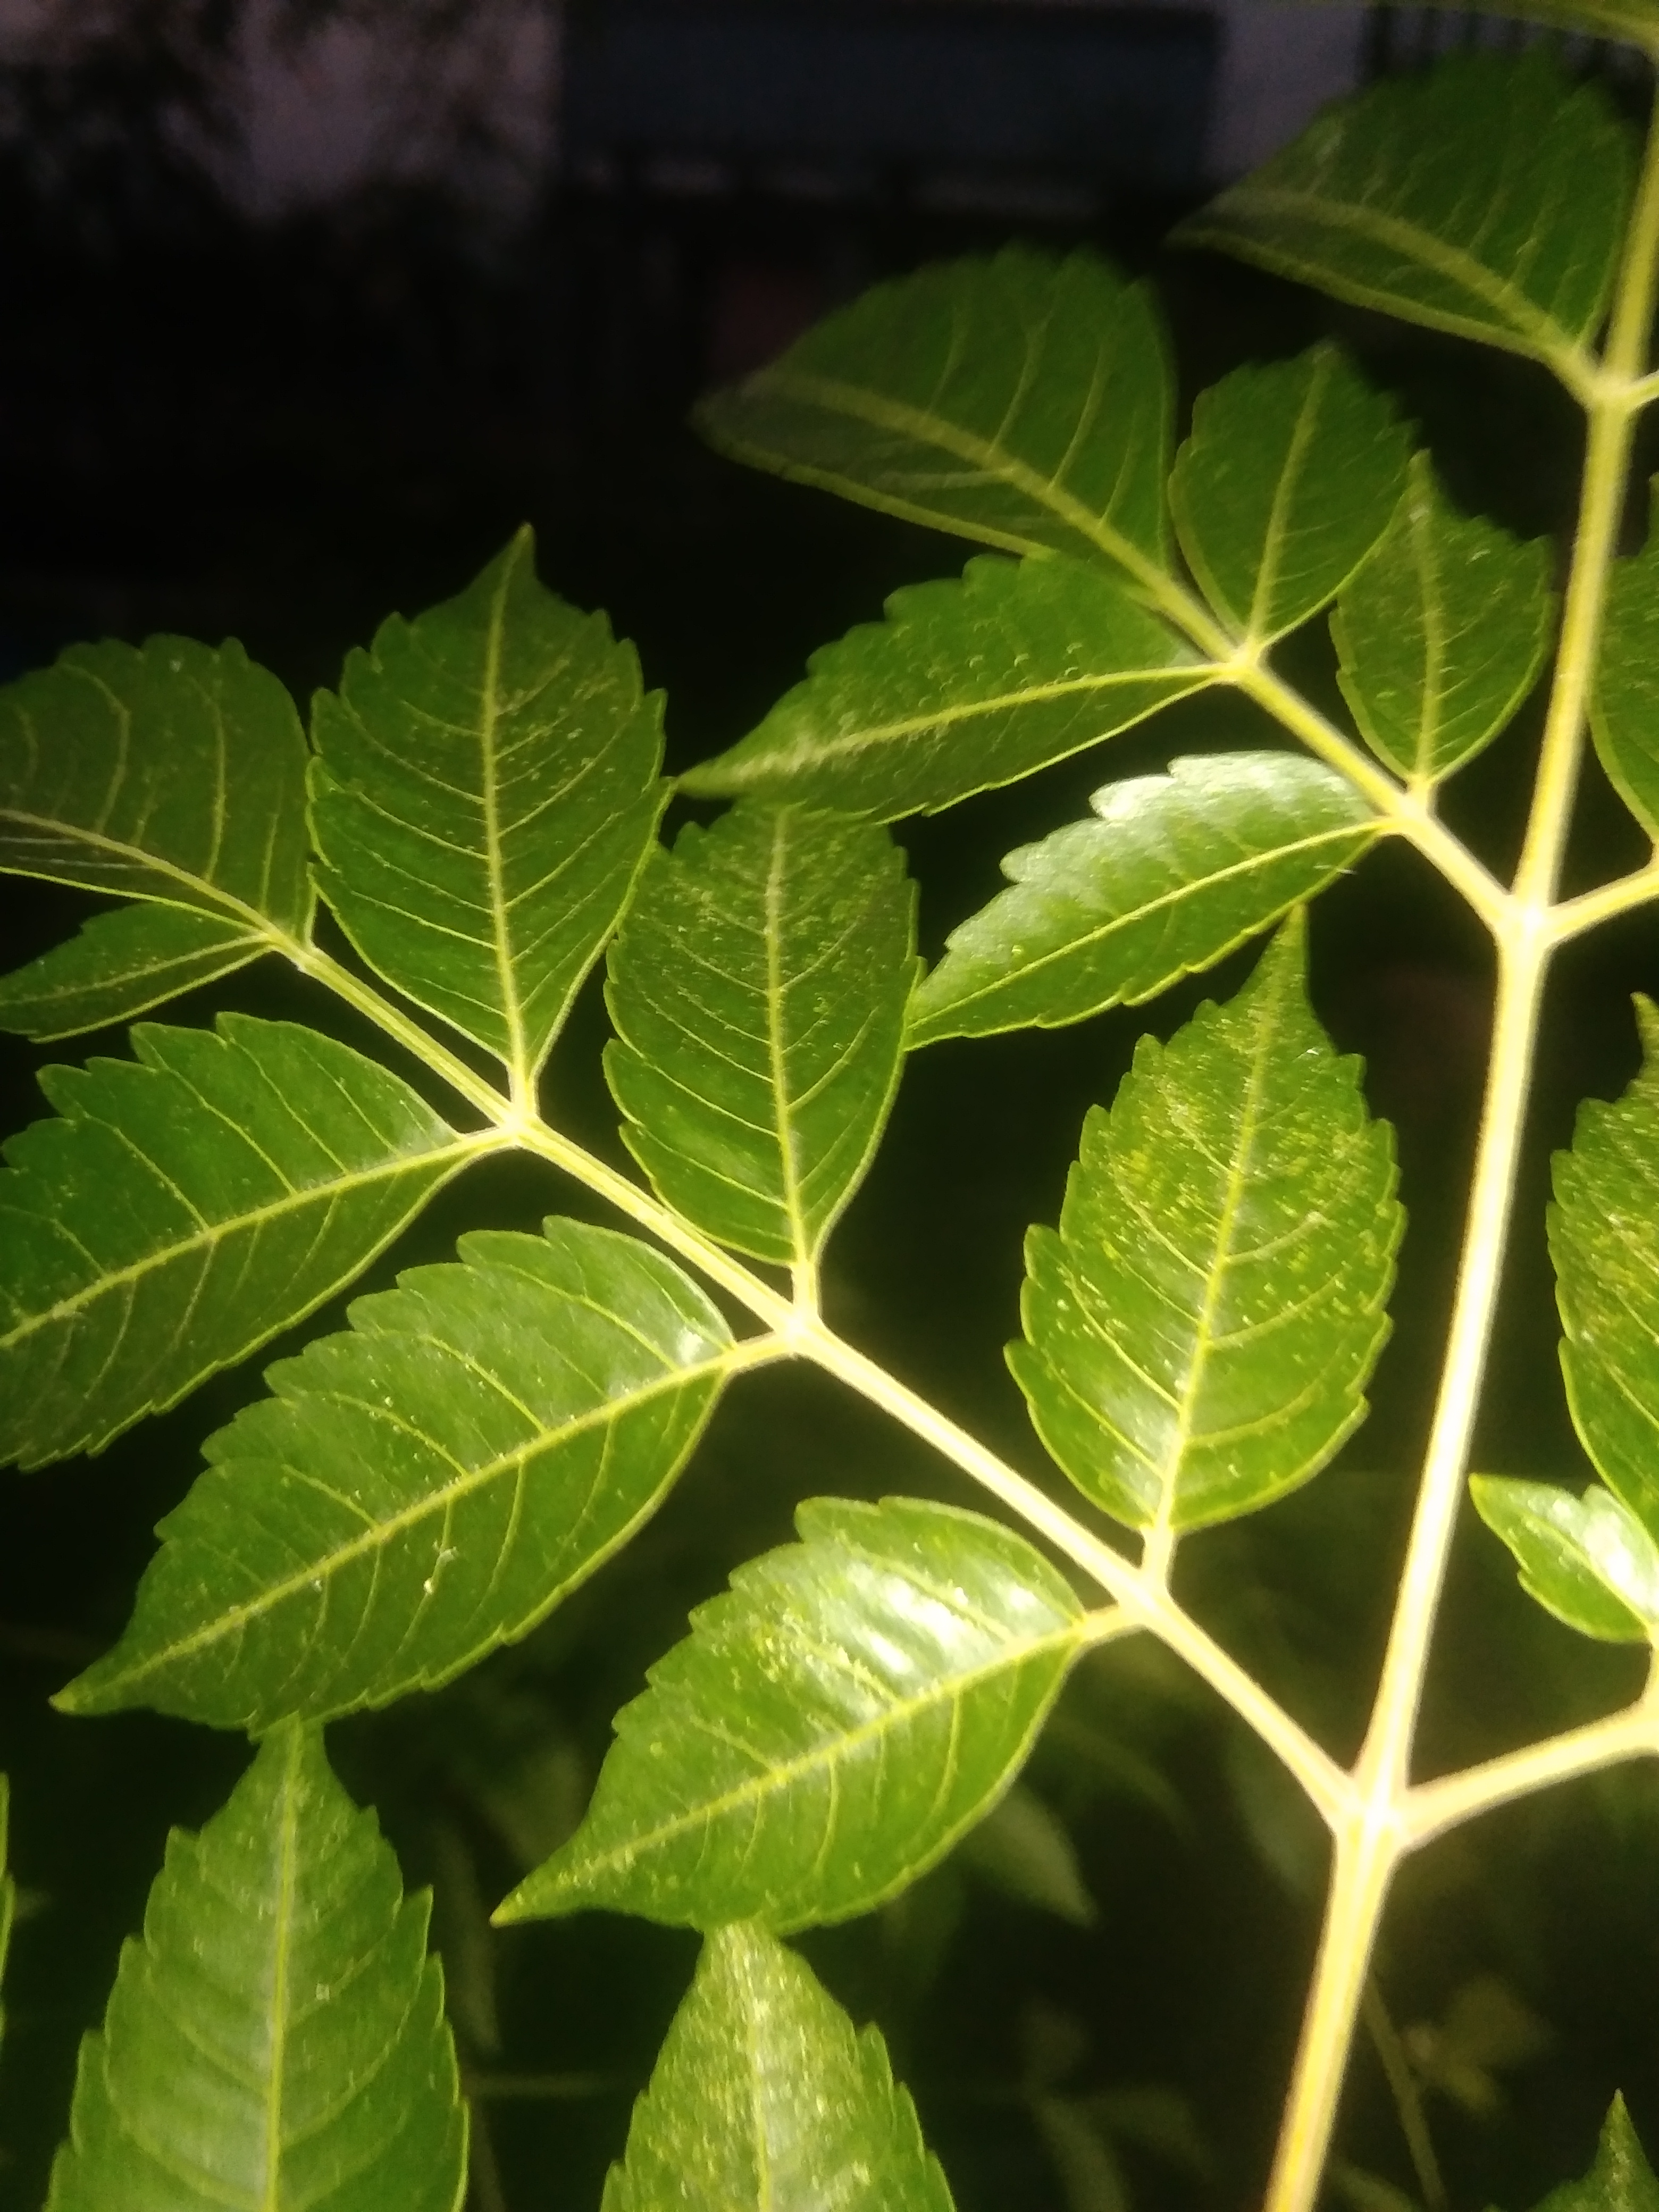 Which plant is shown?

neem
